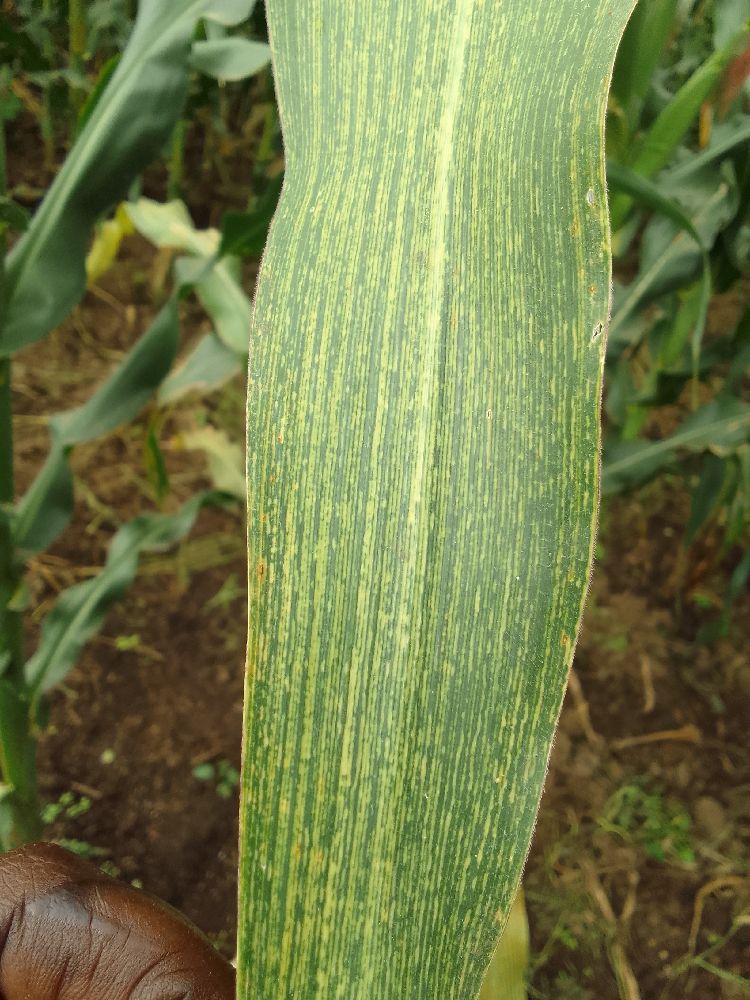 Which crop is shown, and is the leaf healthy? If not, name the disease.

maize, maize streak virus
